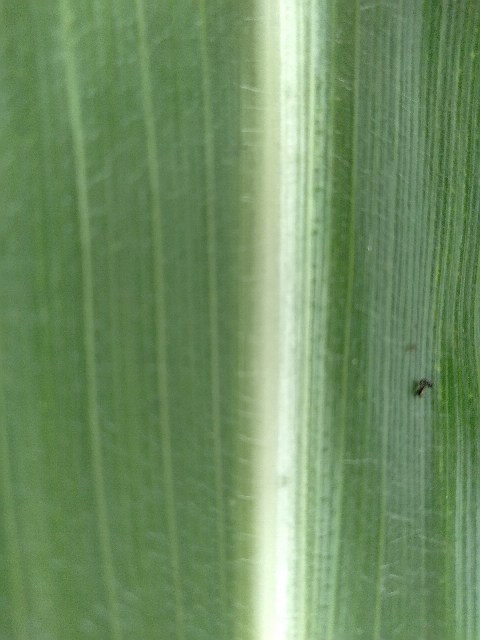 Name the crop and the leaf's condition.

maize, healthy
